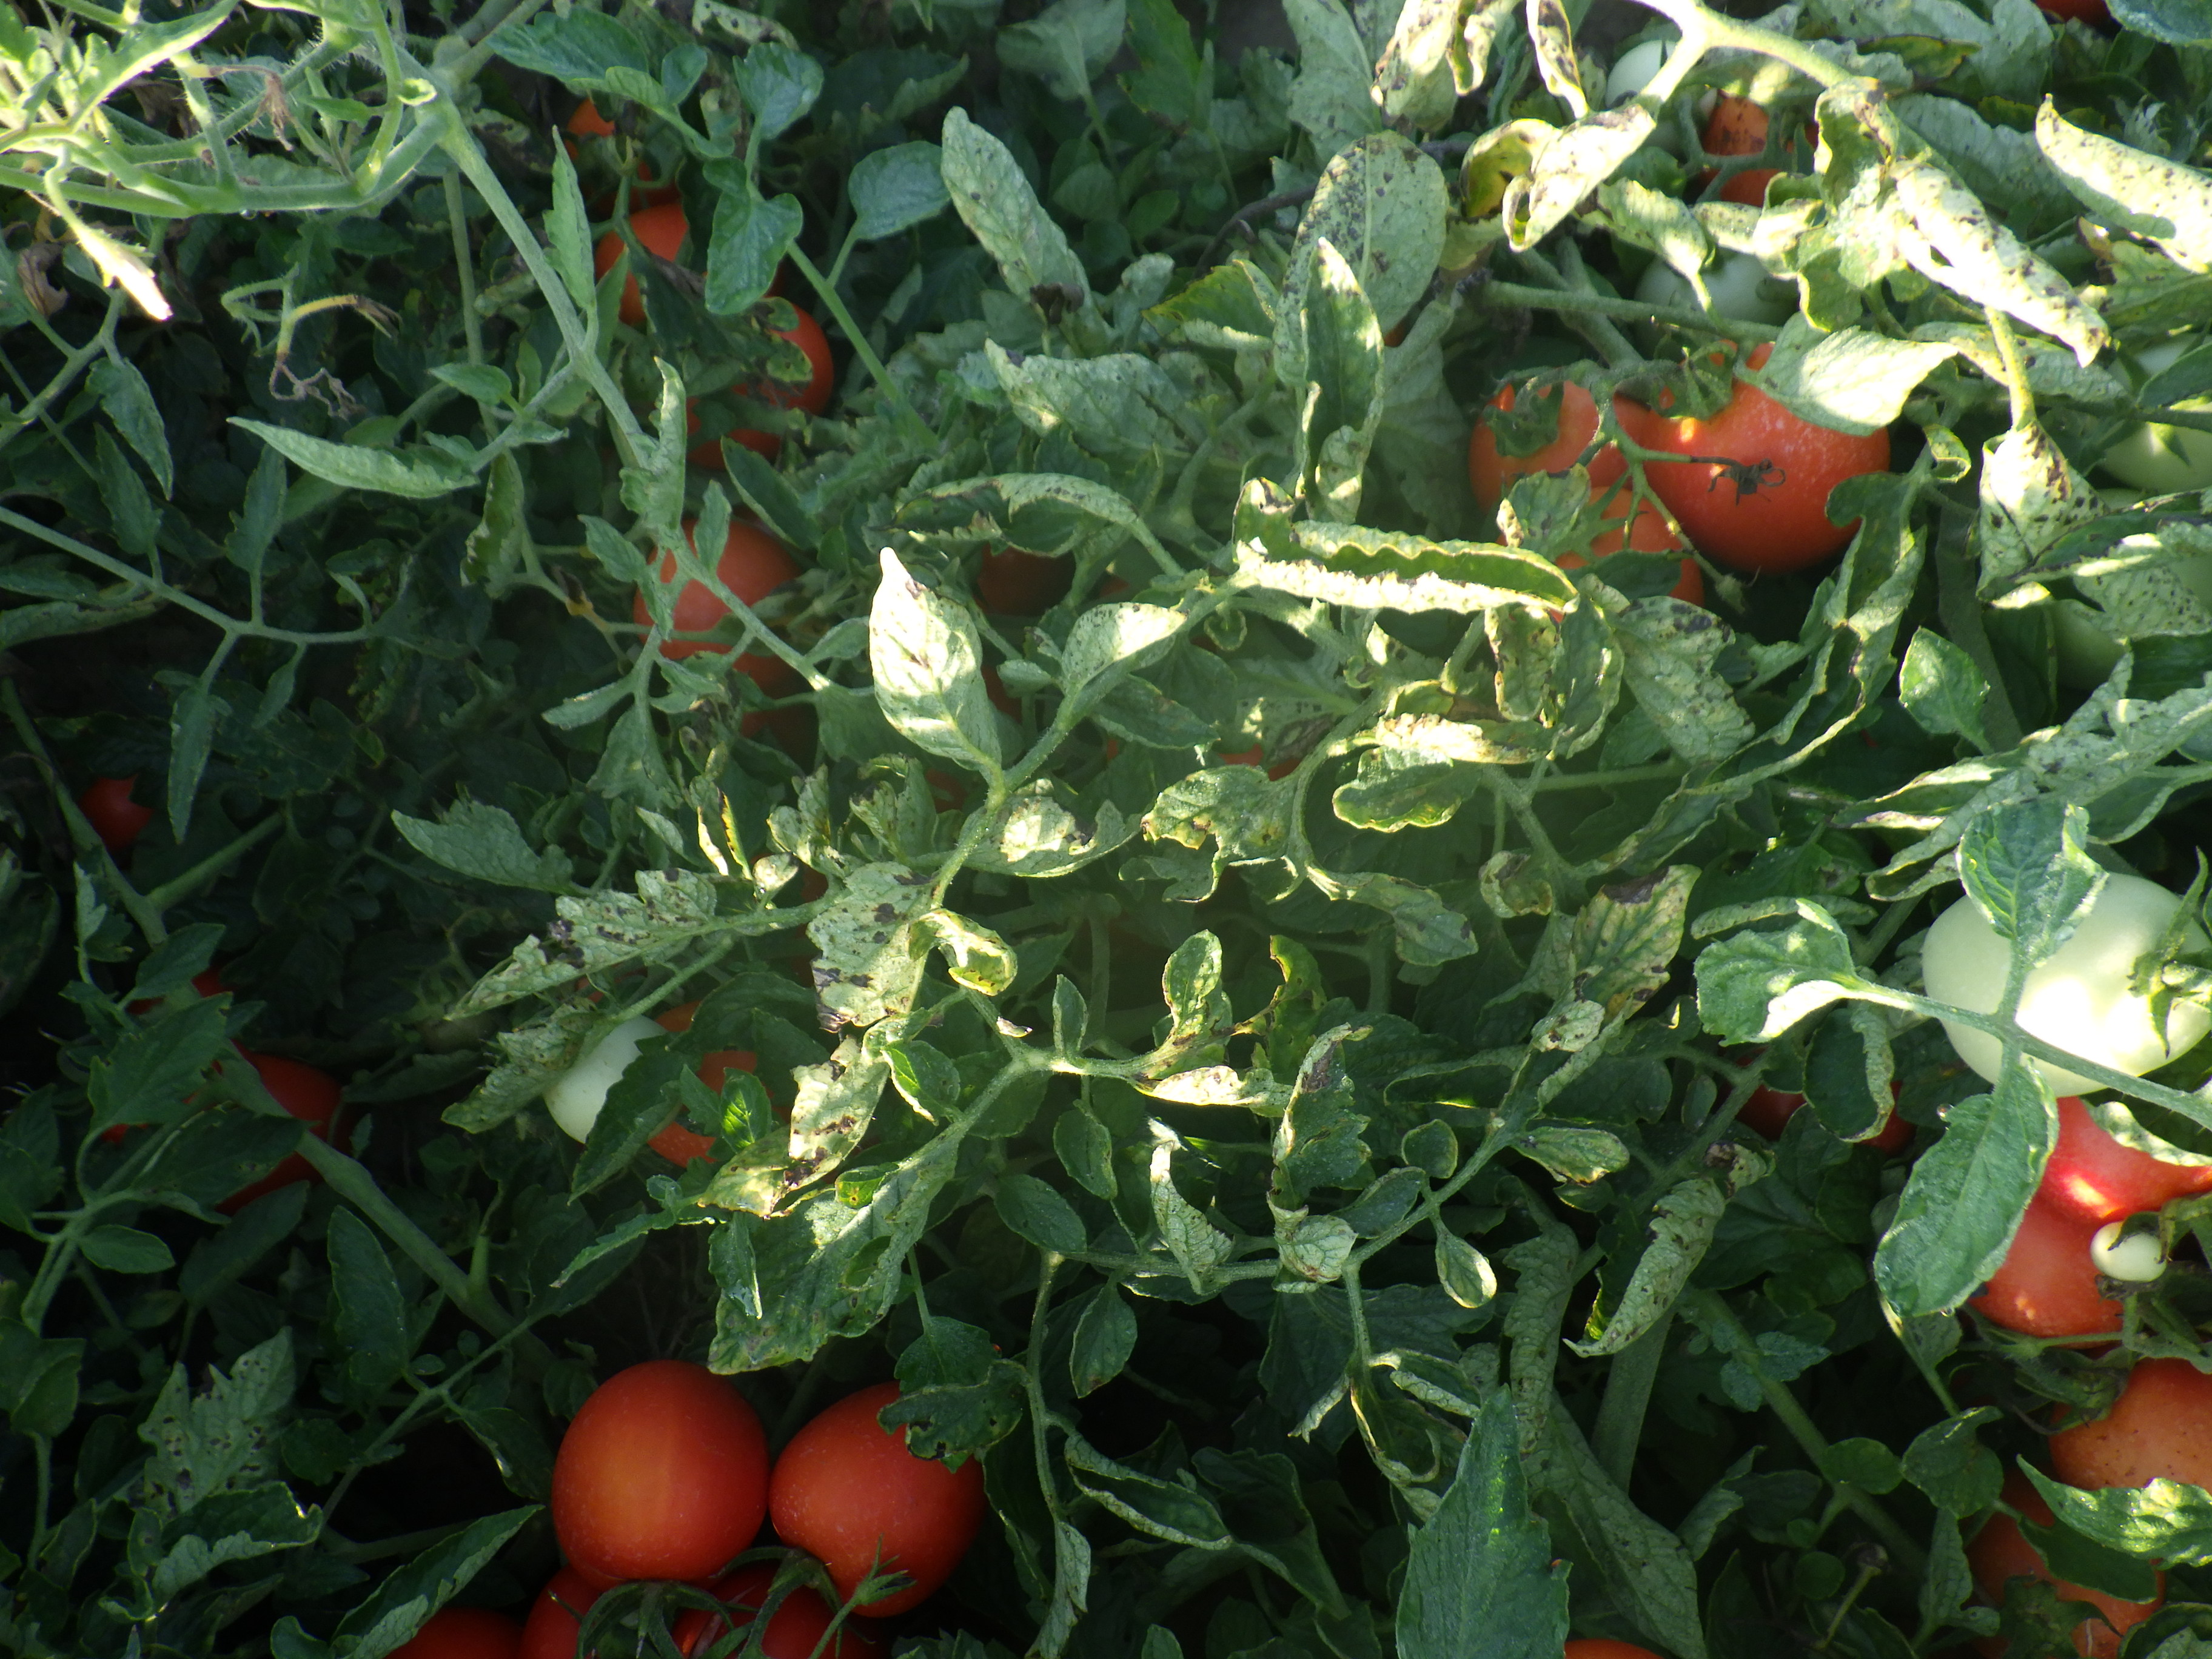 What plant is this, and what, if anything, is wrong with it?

tomato, bacterial spot, drought
